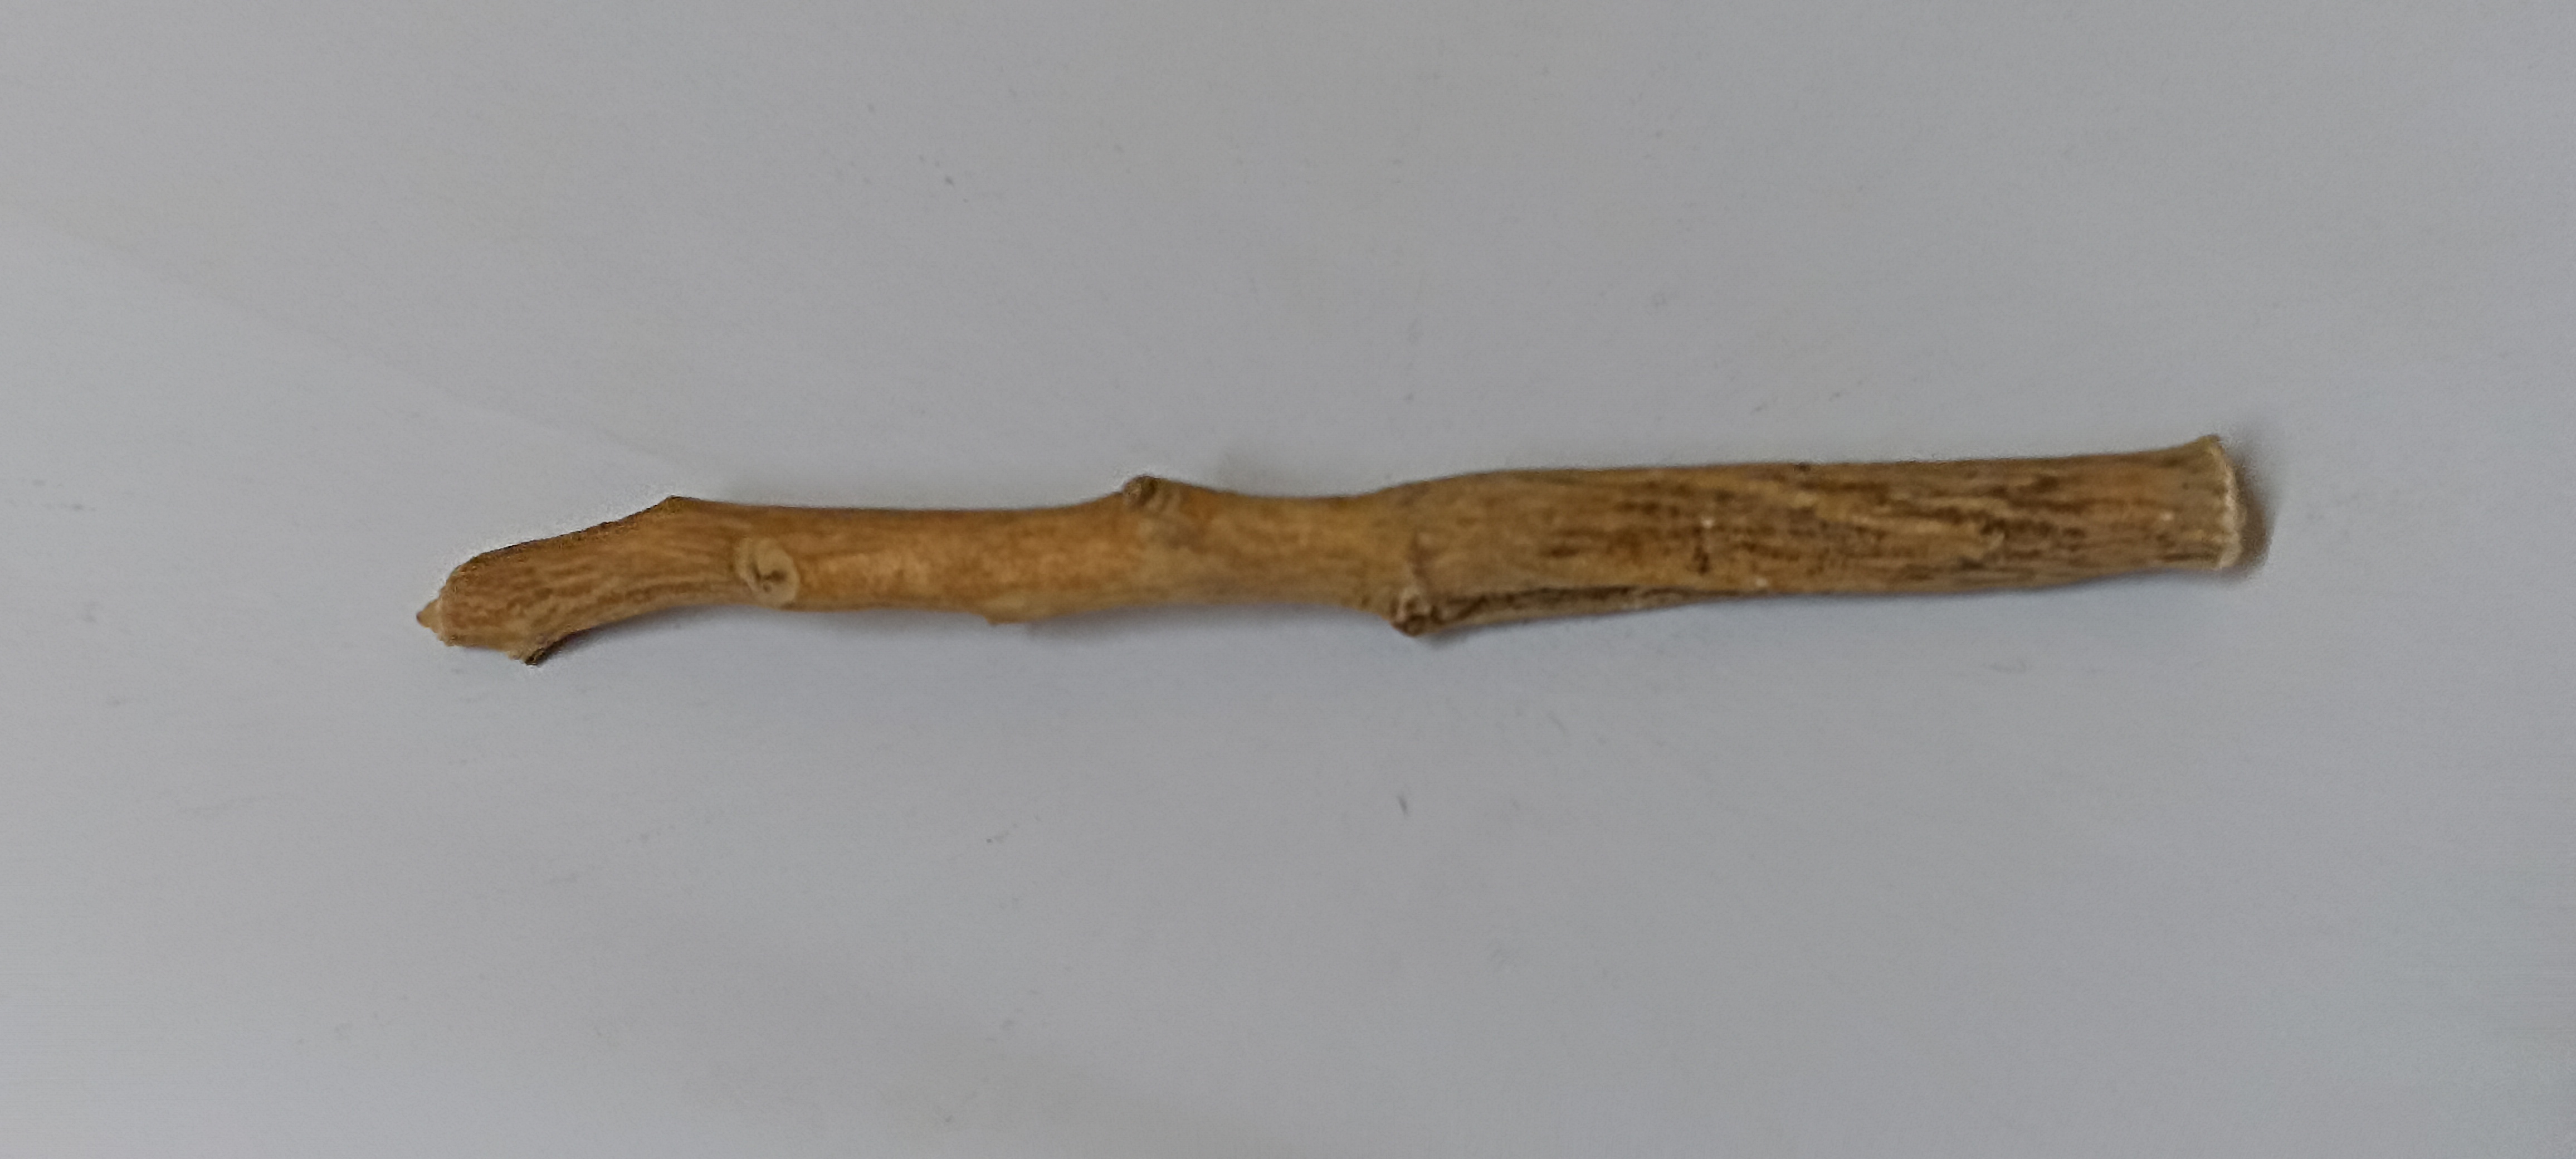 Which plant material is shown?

ashwagandha
